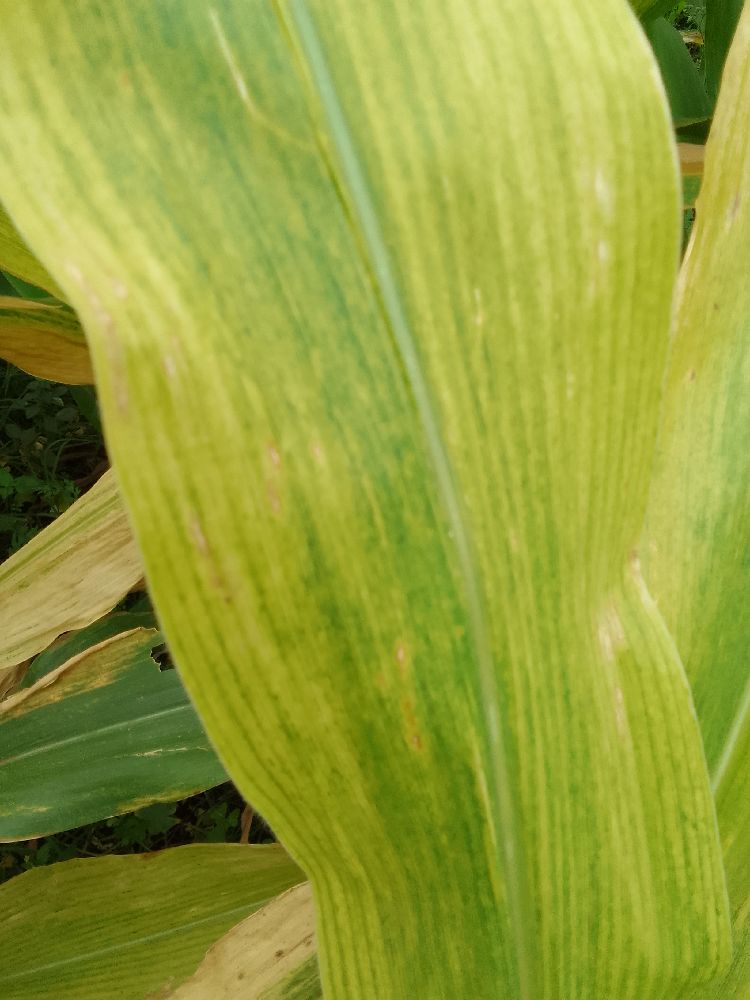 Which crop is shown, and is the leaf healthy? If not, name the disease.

maize, maize lethal necrosis
